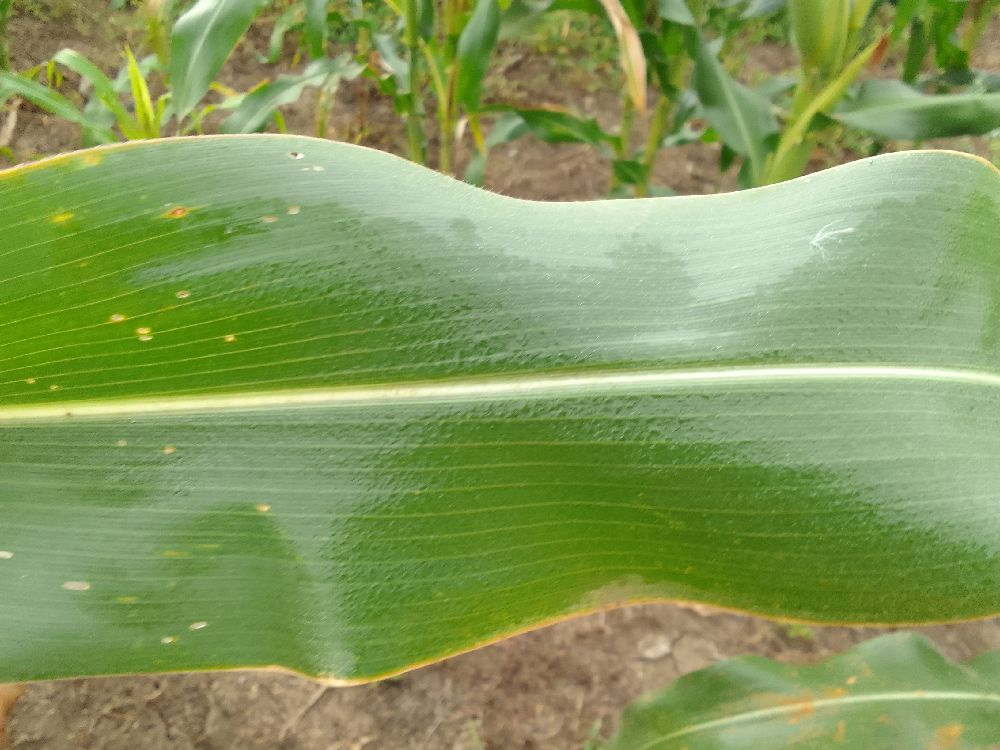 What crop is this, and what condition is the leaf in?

maize, healthy
